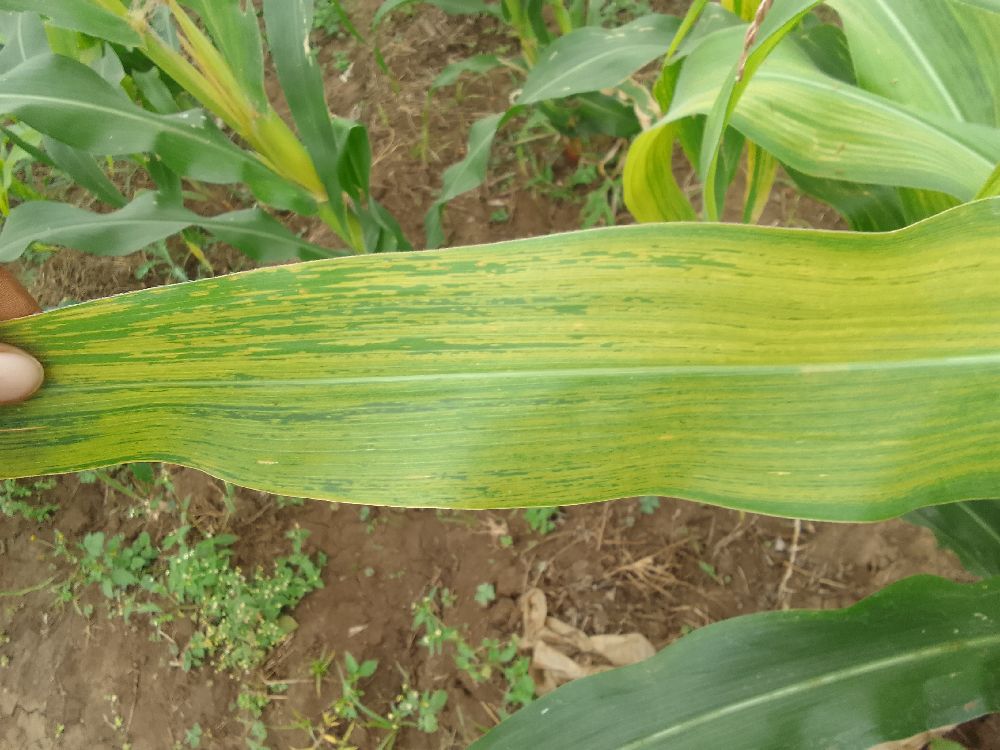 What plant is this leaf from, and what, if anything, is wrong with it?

maize, maize lethal necrosis
